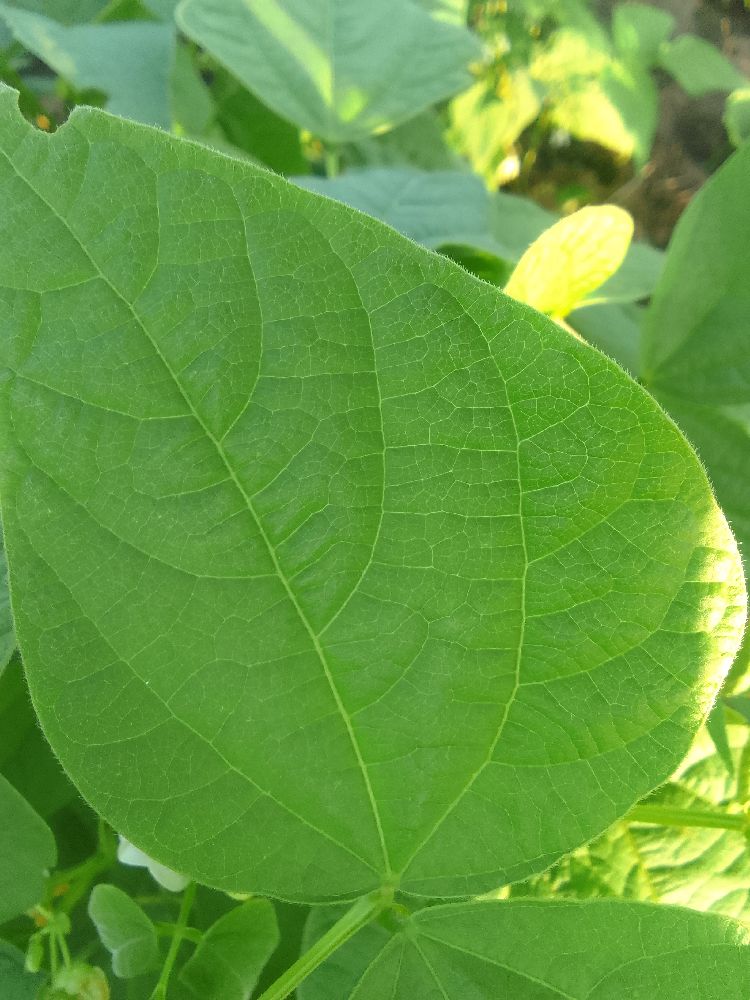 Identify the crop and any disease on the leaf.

common bean, healthy
